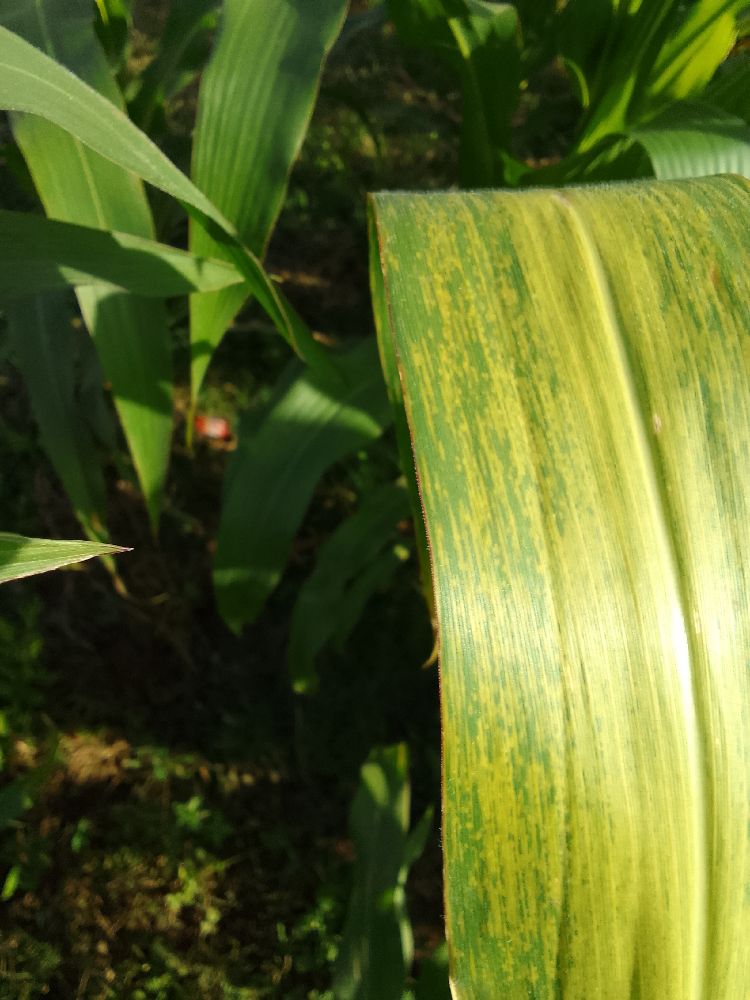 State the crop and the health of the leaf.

maize, maize lethal necrosis
